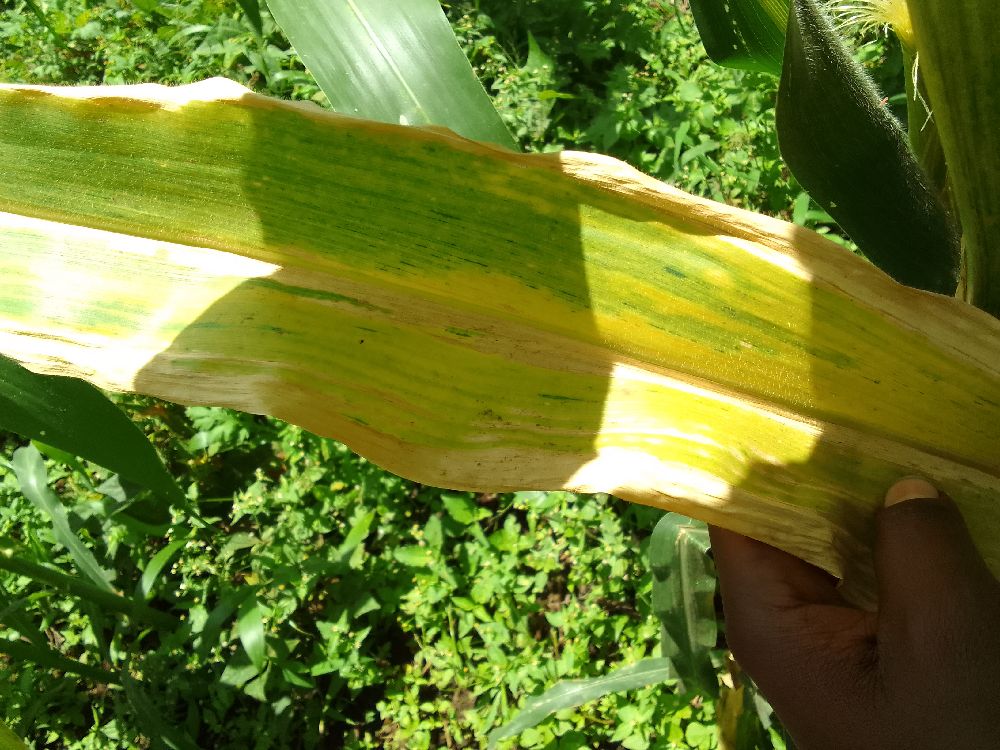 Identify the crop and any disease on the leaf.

maize, maize lethal necrosis
